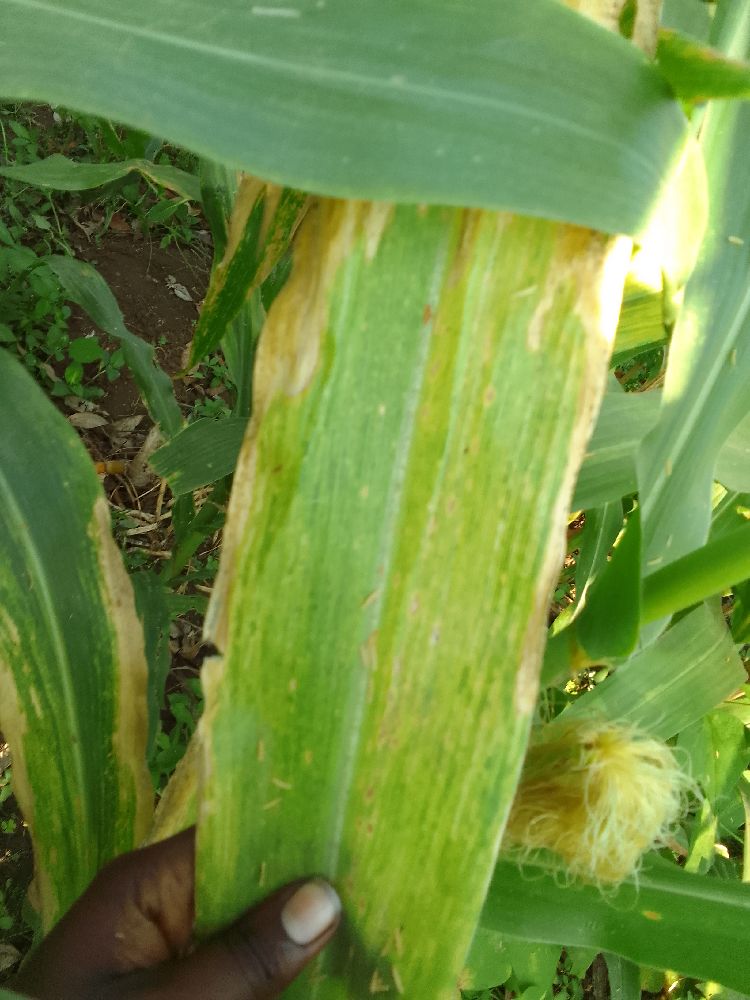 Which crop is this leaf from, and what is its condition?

maize, maize lethal necrosis
